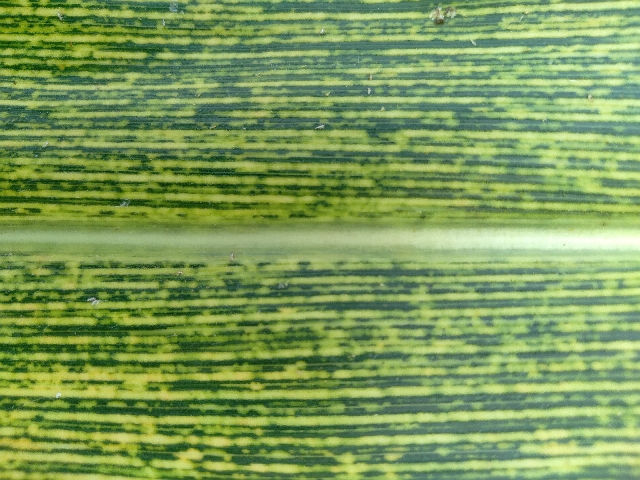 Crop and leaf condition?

maize, maize streak virus
